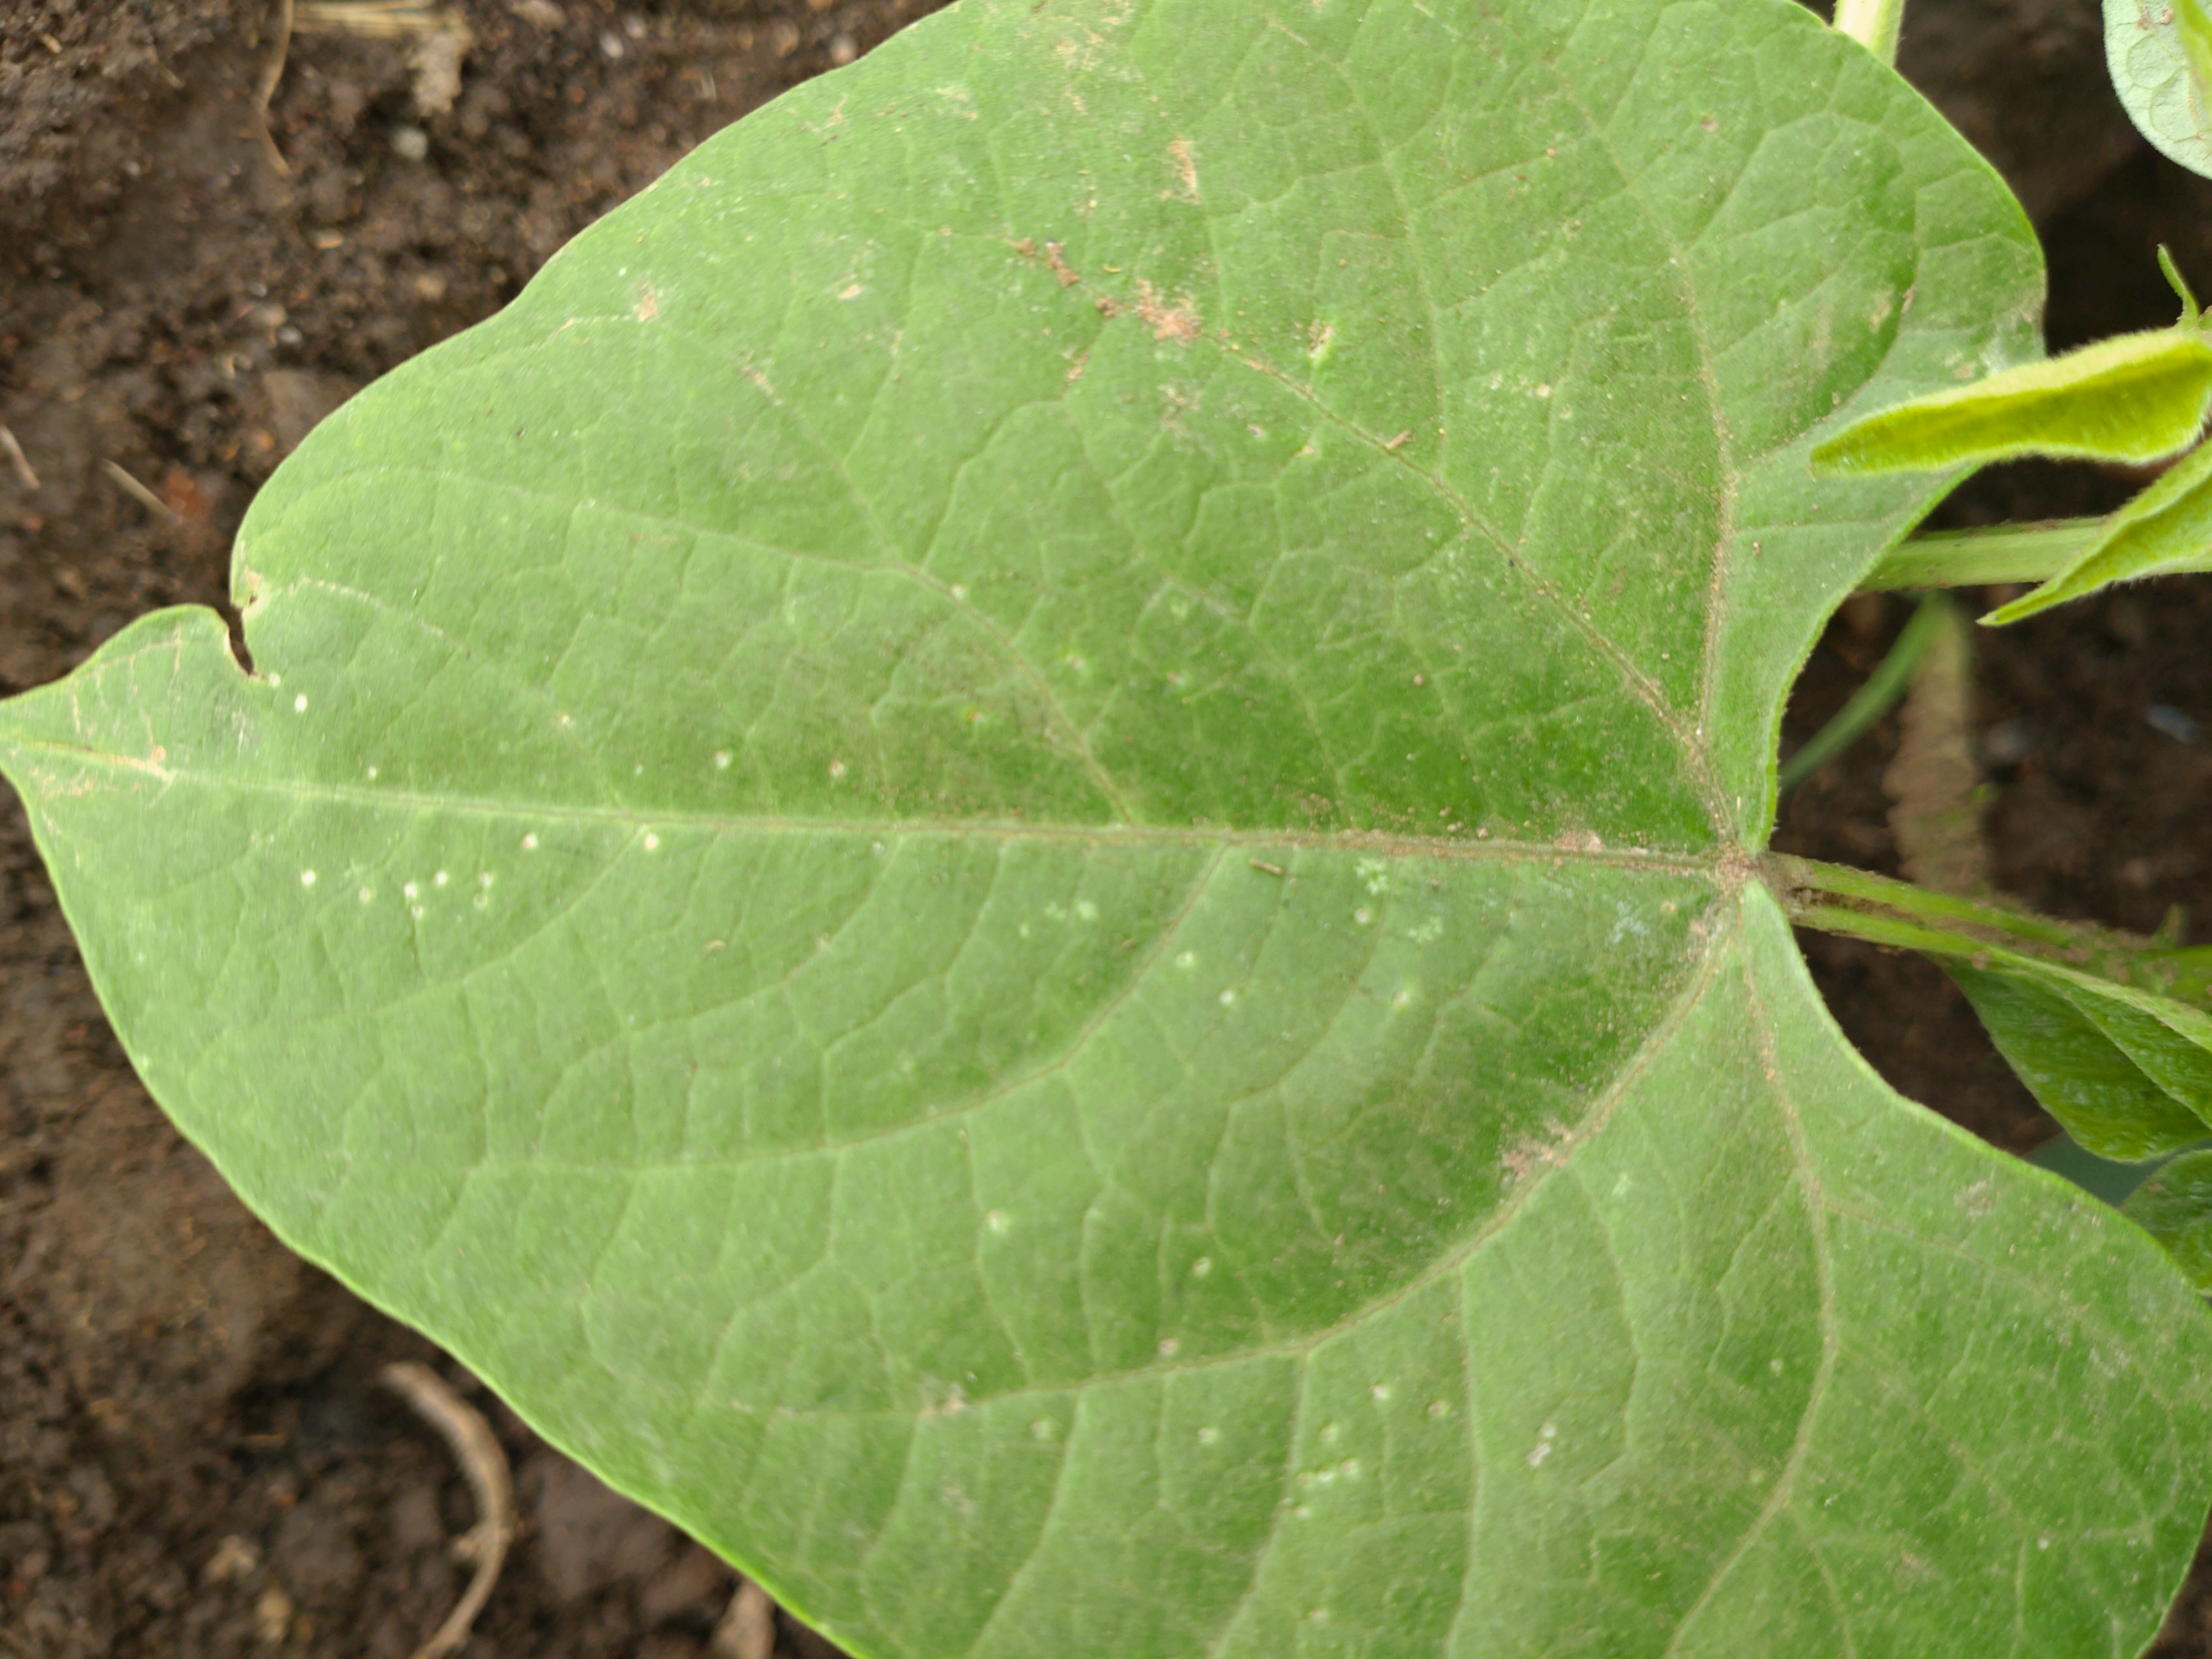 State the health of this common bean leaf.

healthy
